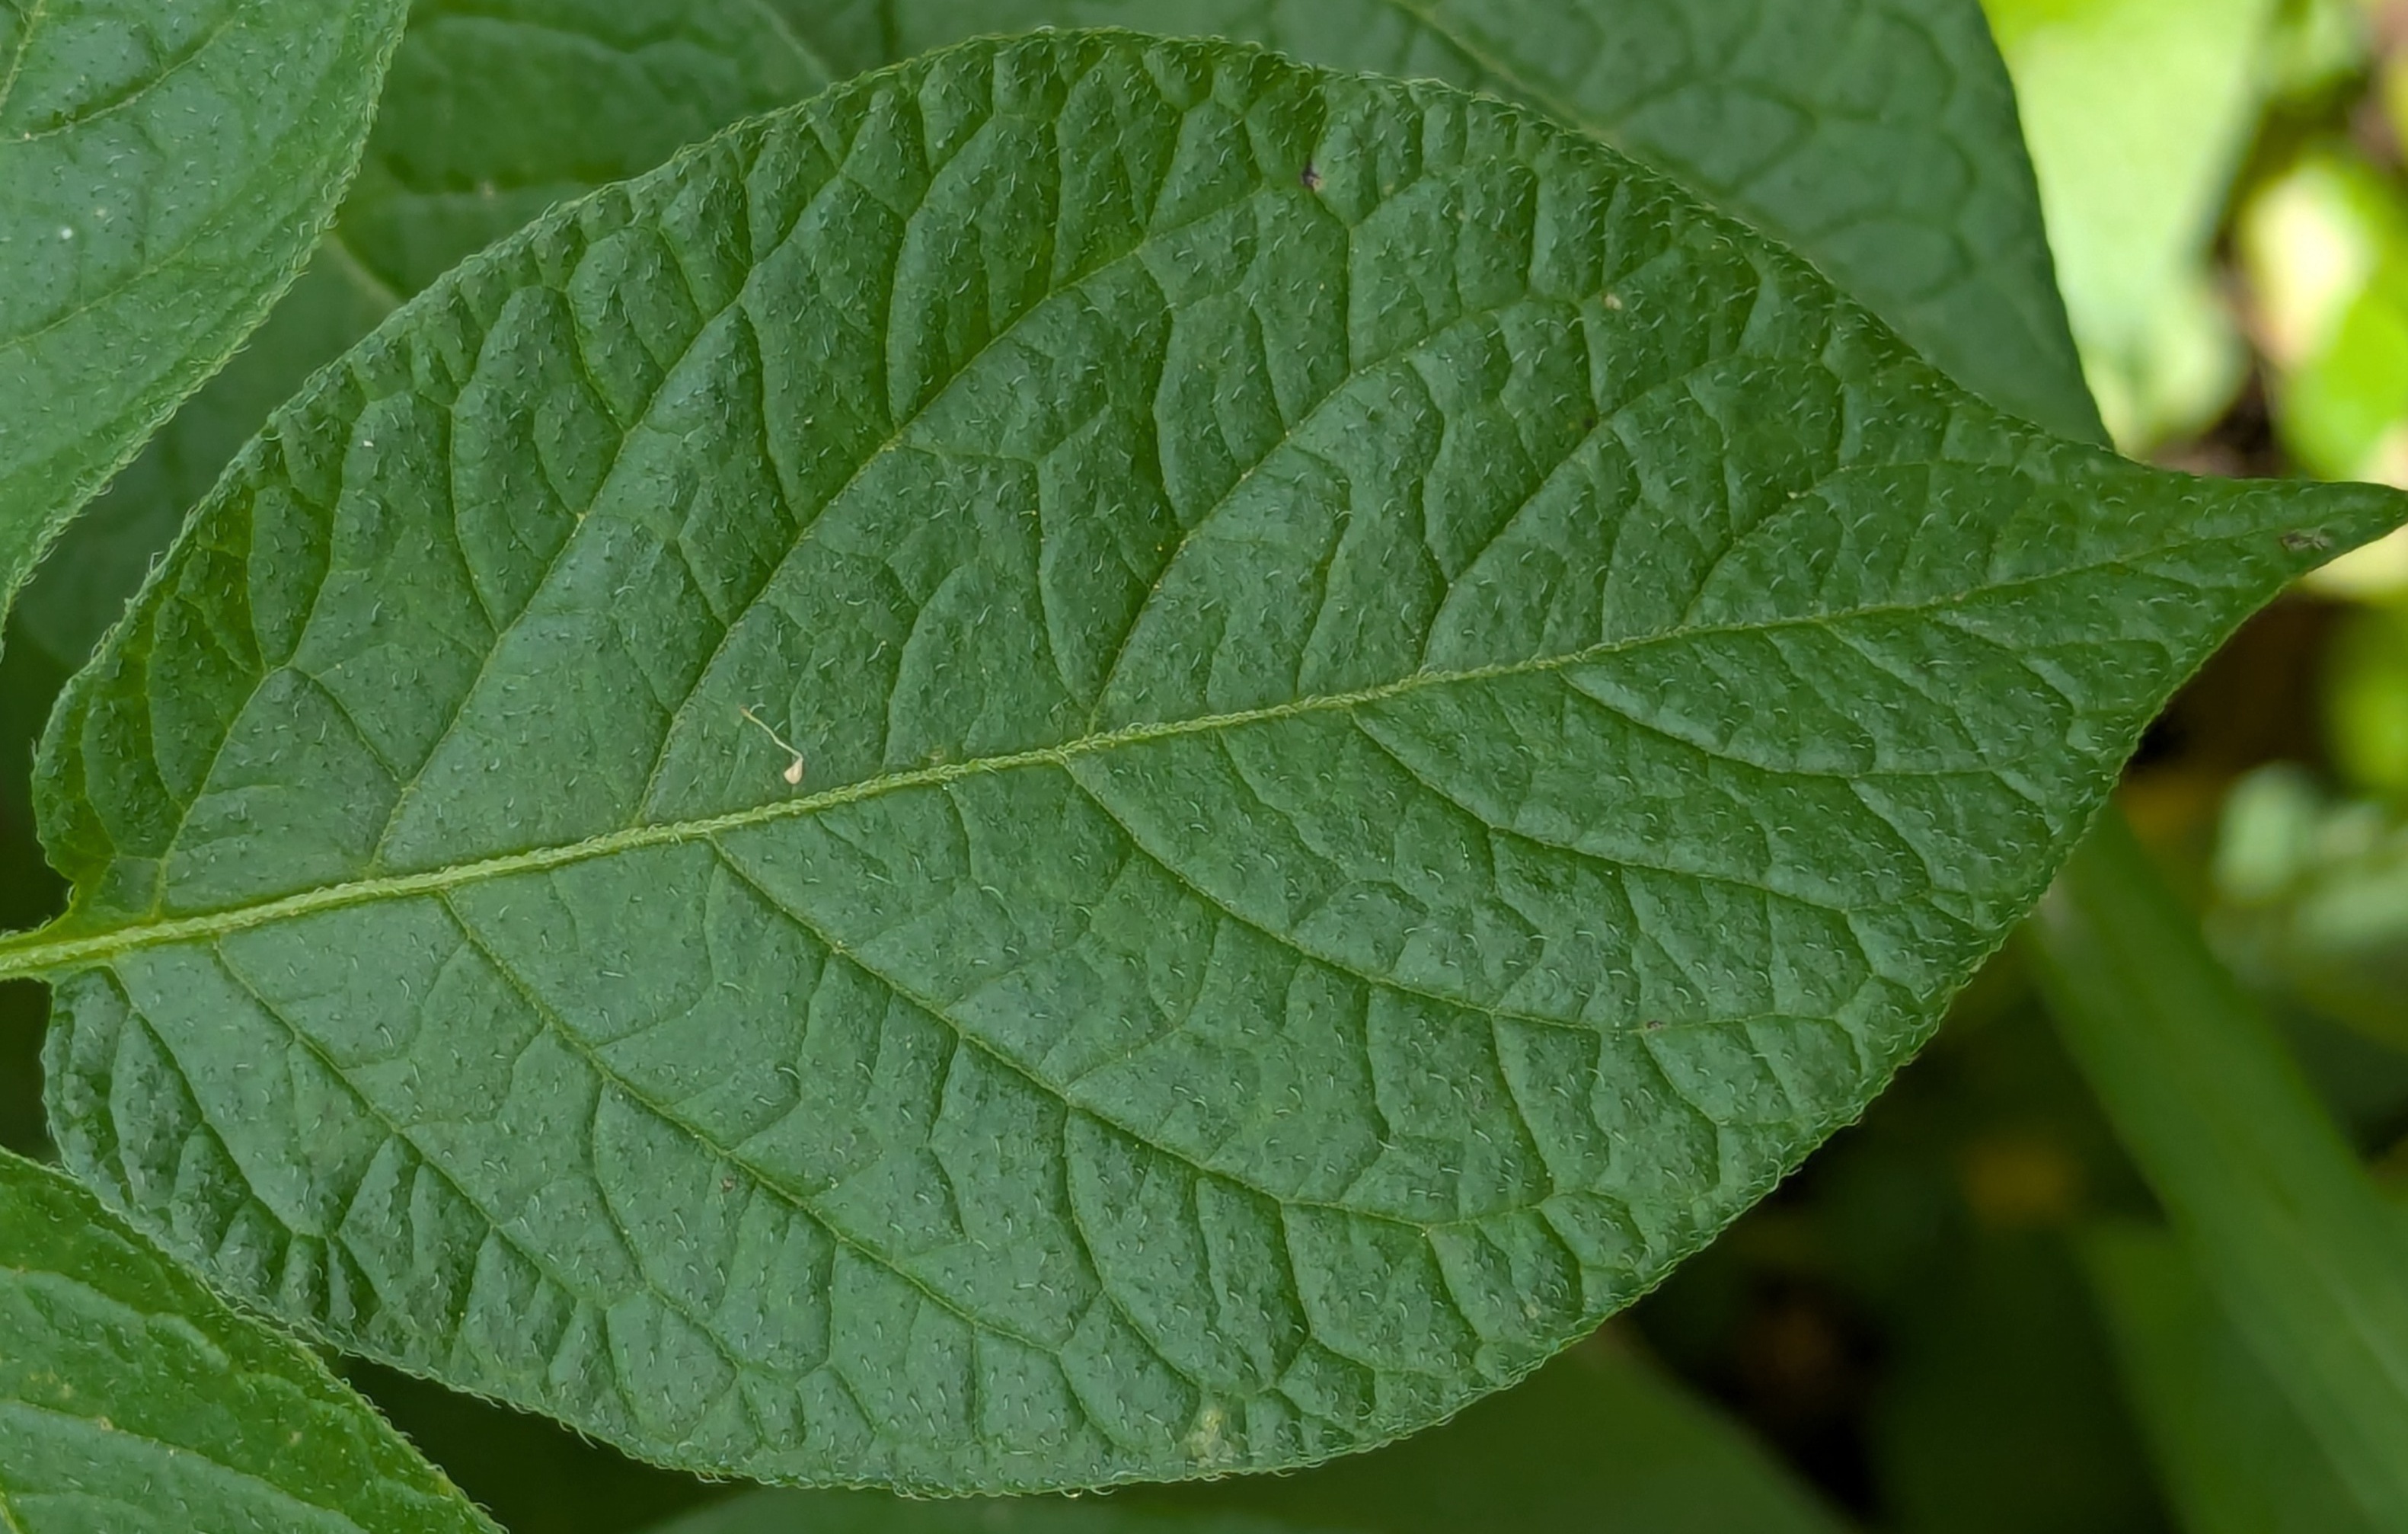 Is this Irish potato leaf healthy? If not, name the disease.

healthy
